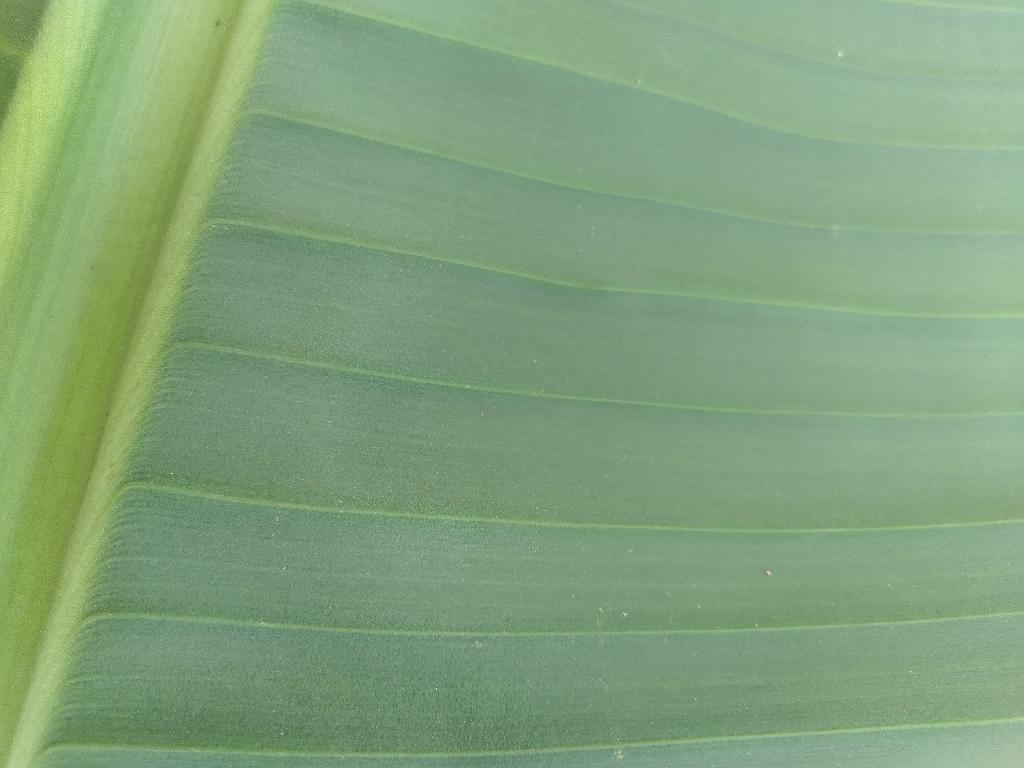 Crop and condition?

banana, healthy
